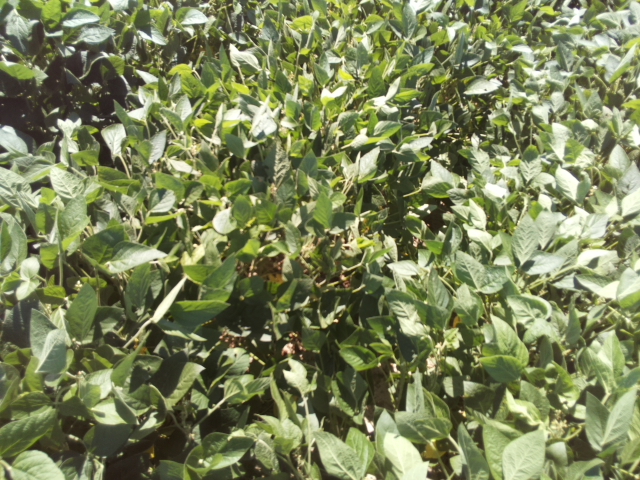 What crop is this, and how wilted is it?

soybean, leaflets folding inward at secondary pulvinus with no turgor loss in leaflets or petioles
